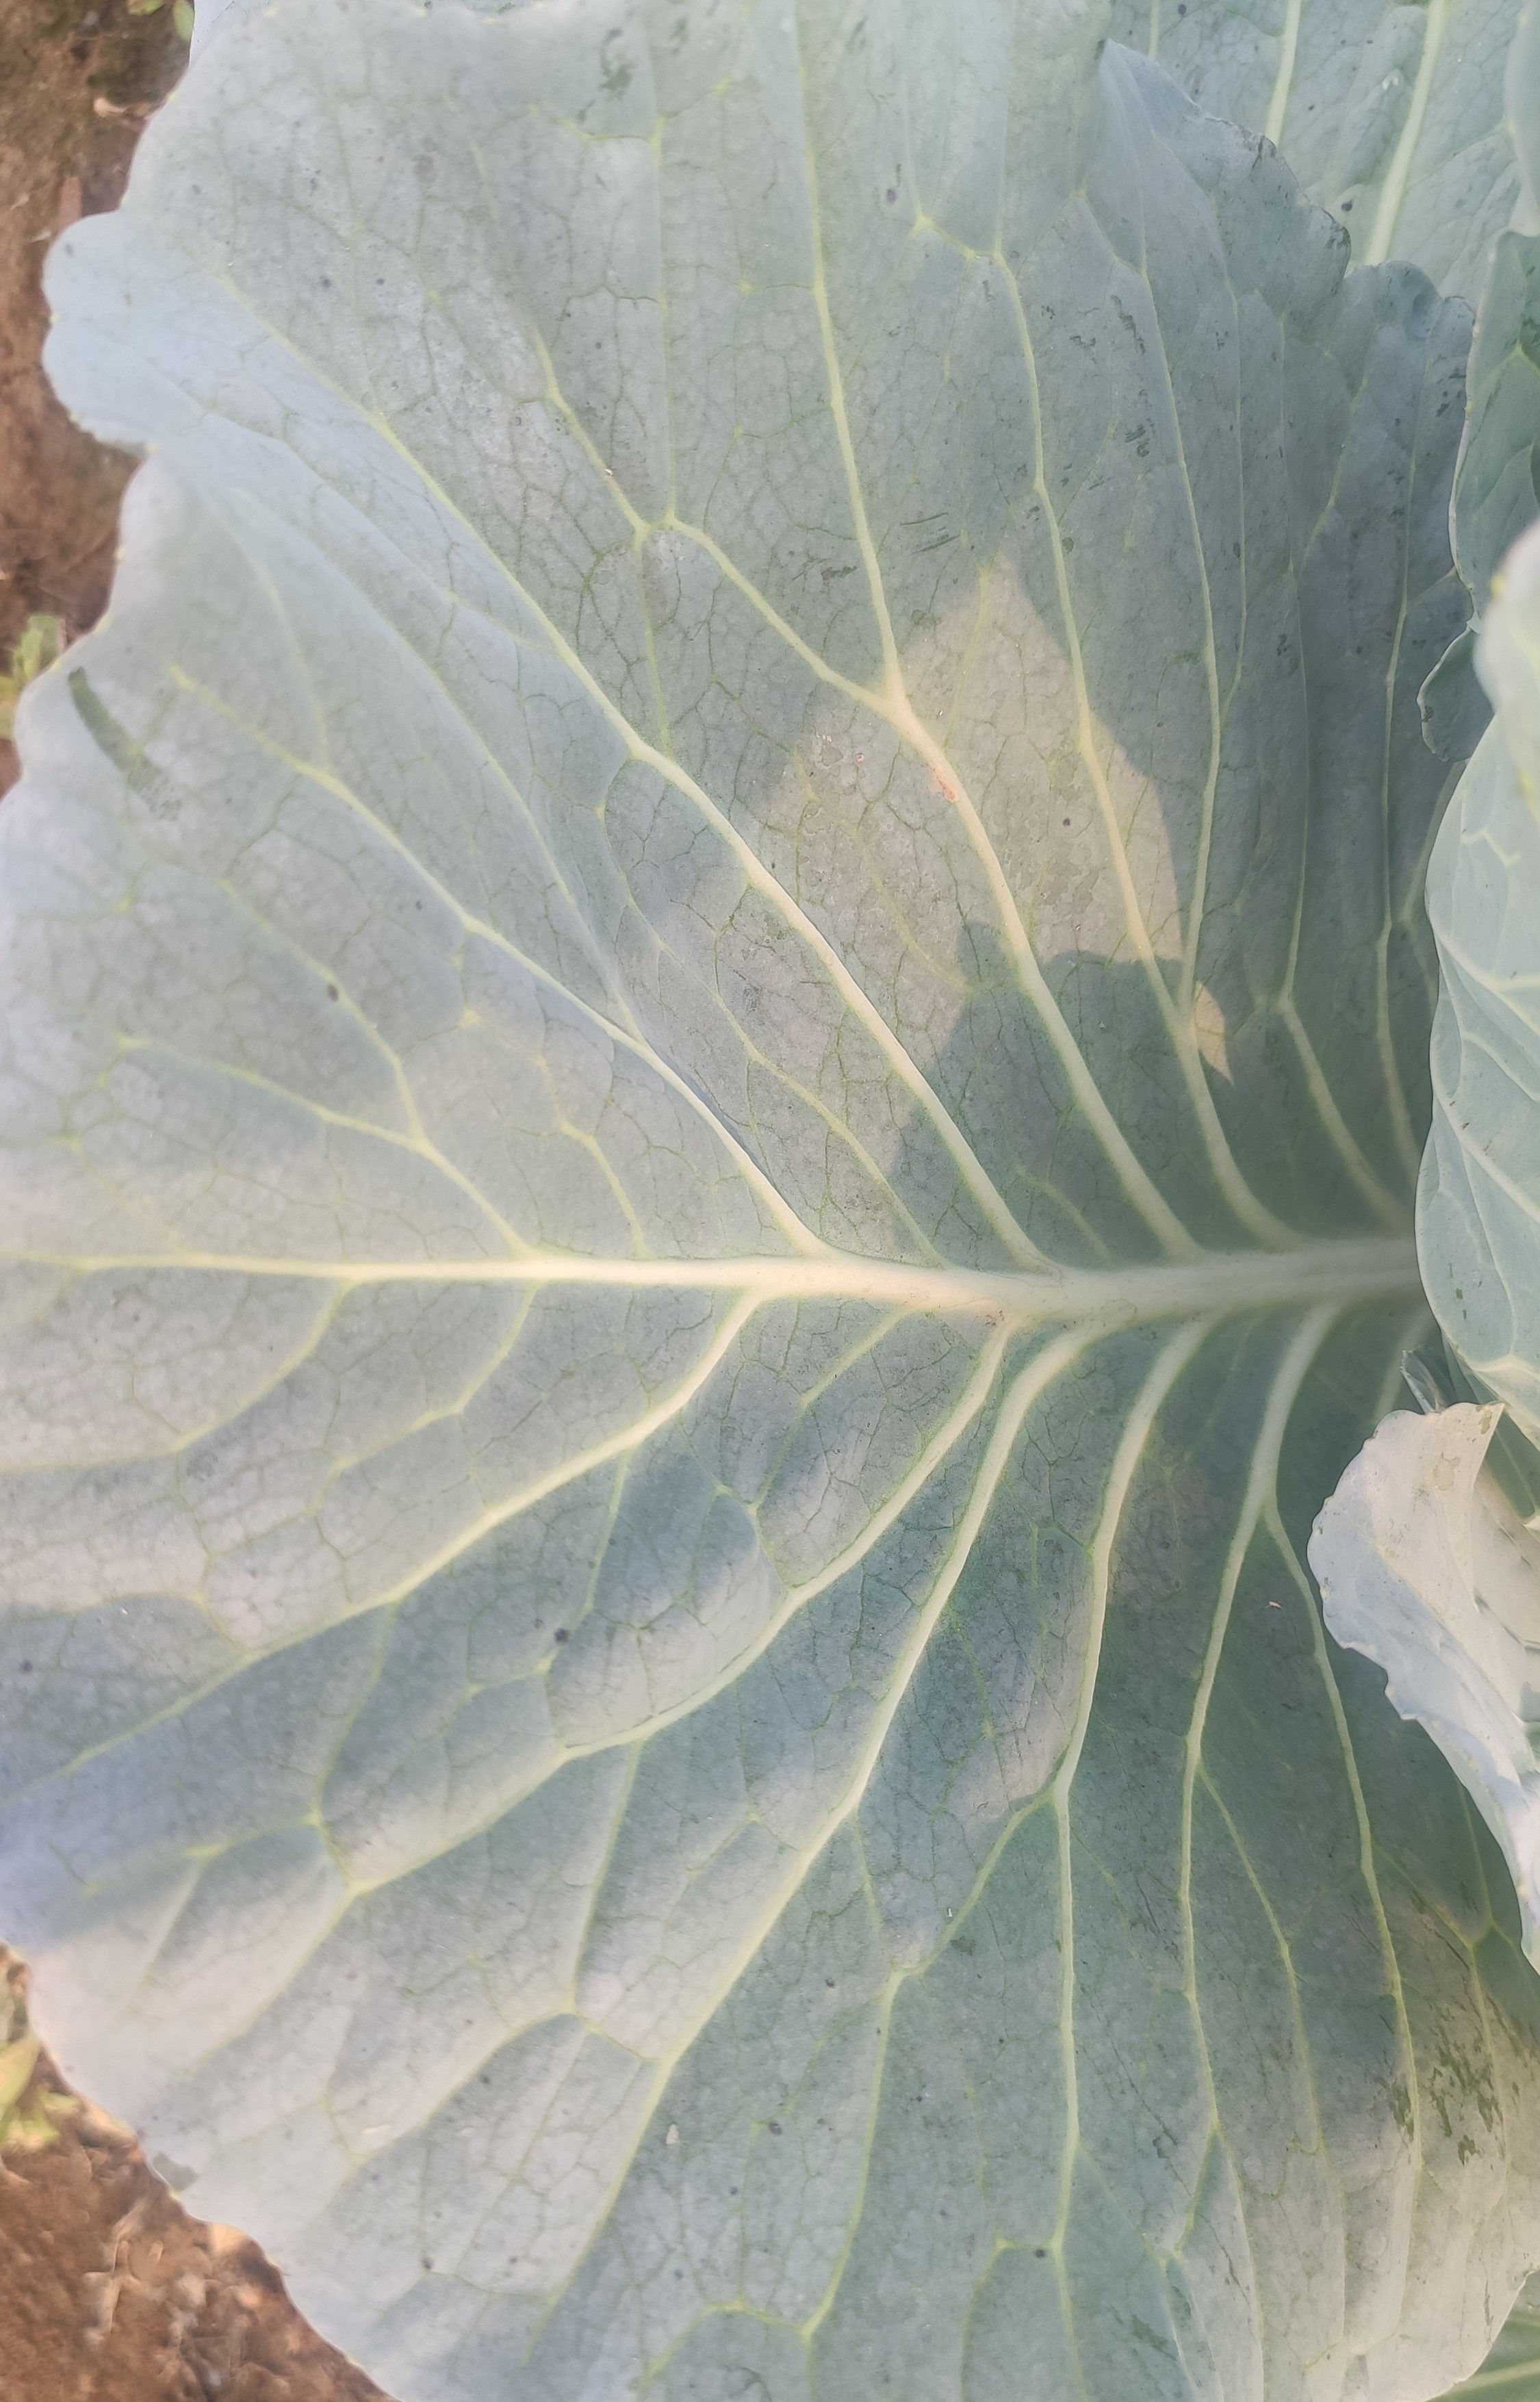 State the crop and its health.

cabbage, healthy
